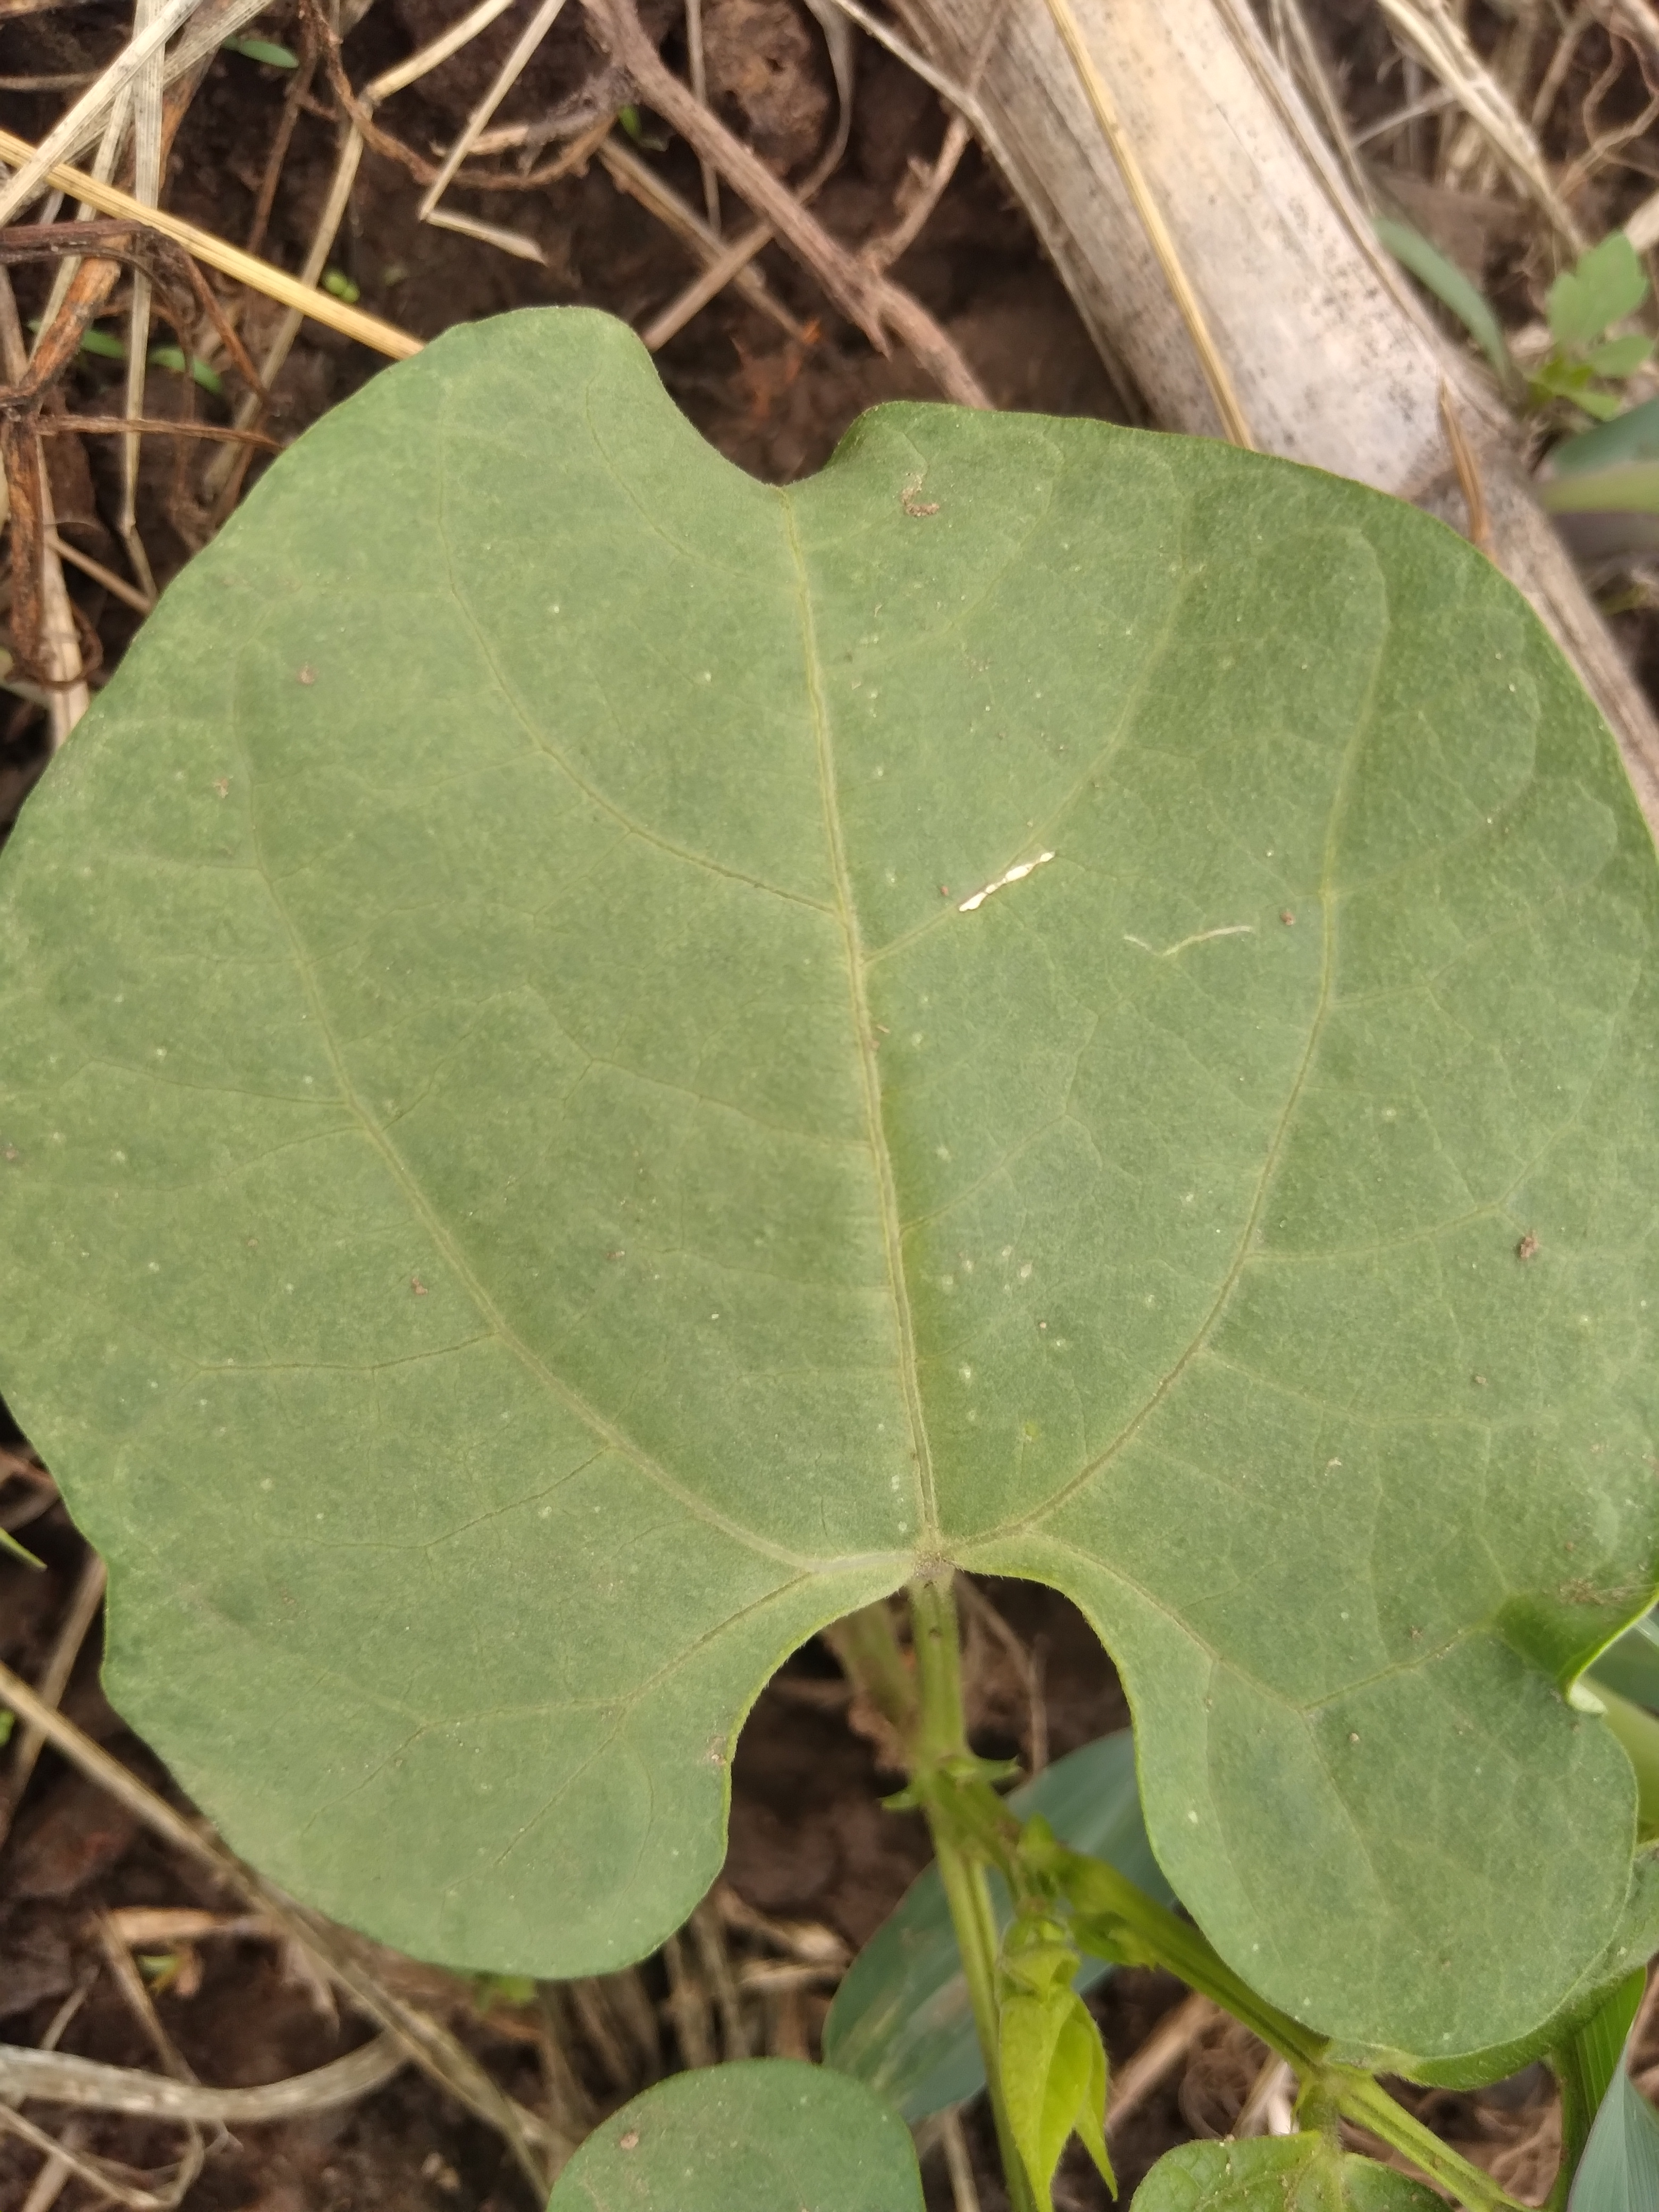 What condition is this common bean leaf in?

healthy
